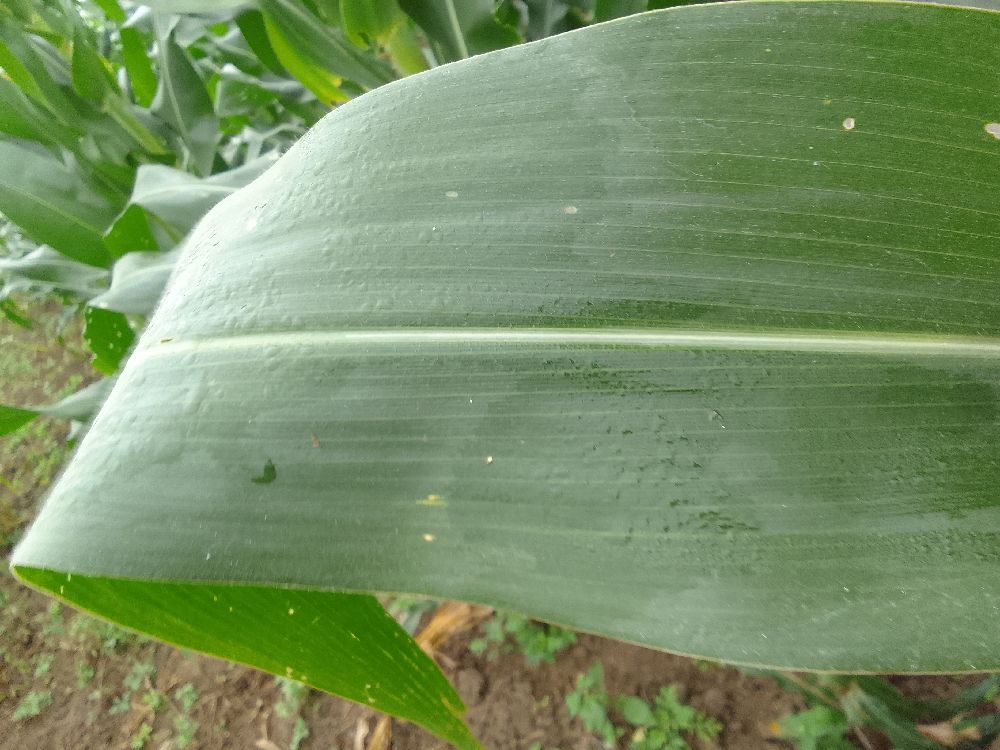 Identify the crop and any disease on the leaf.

maize, healthy
